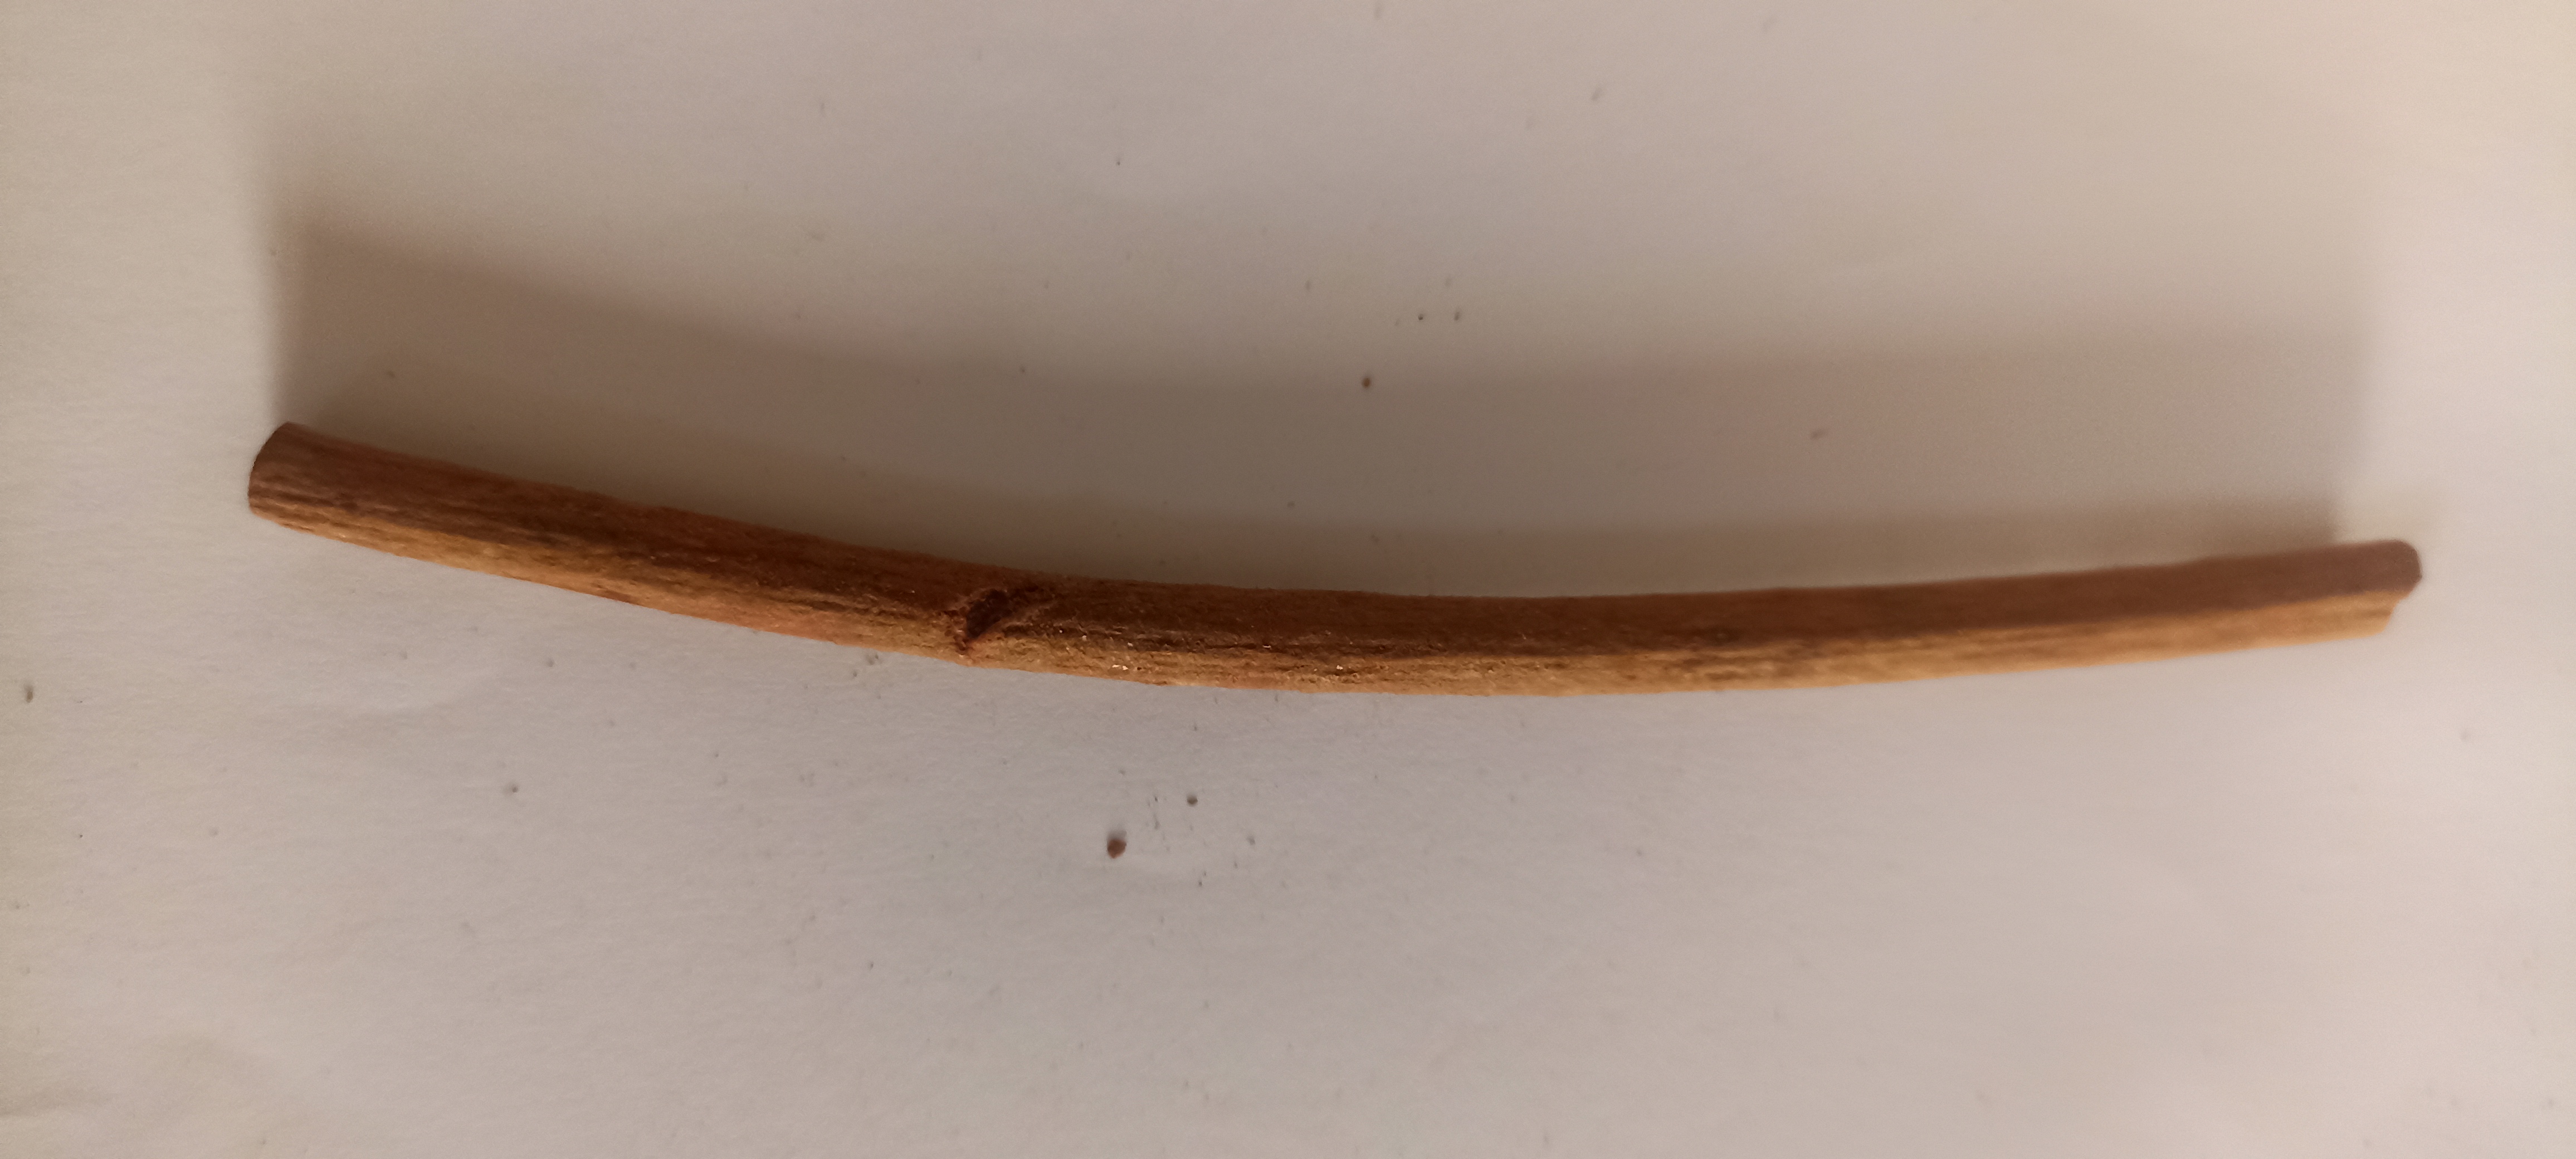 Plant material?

manjistha
